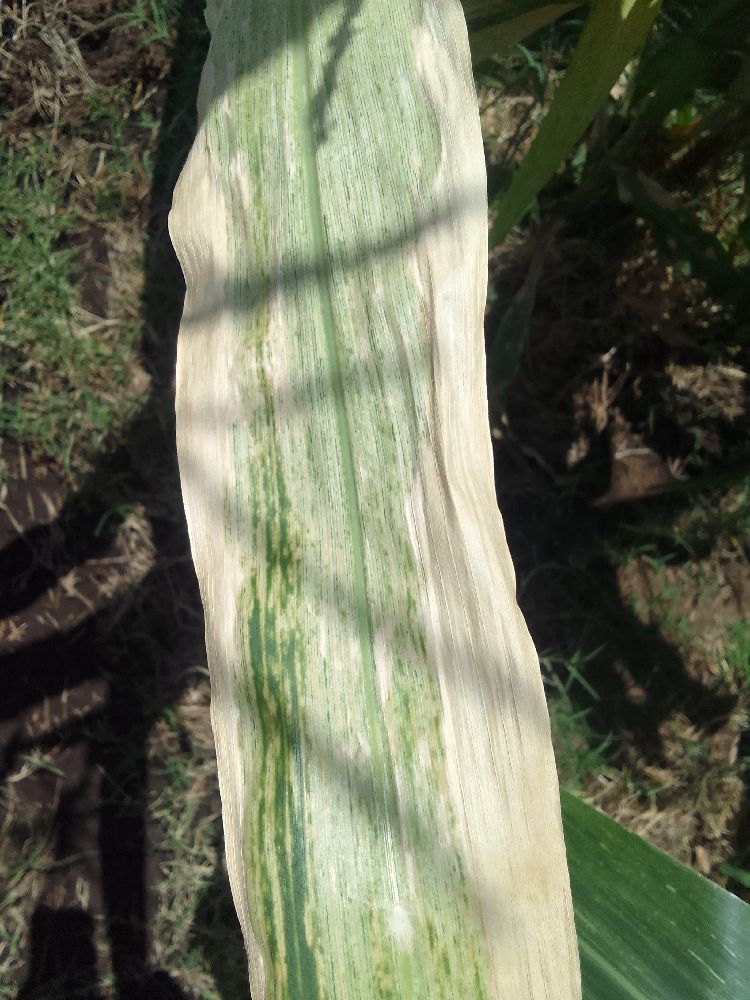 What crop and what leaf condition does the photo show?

maize, maize lethal necrosis
